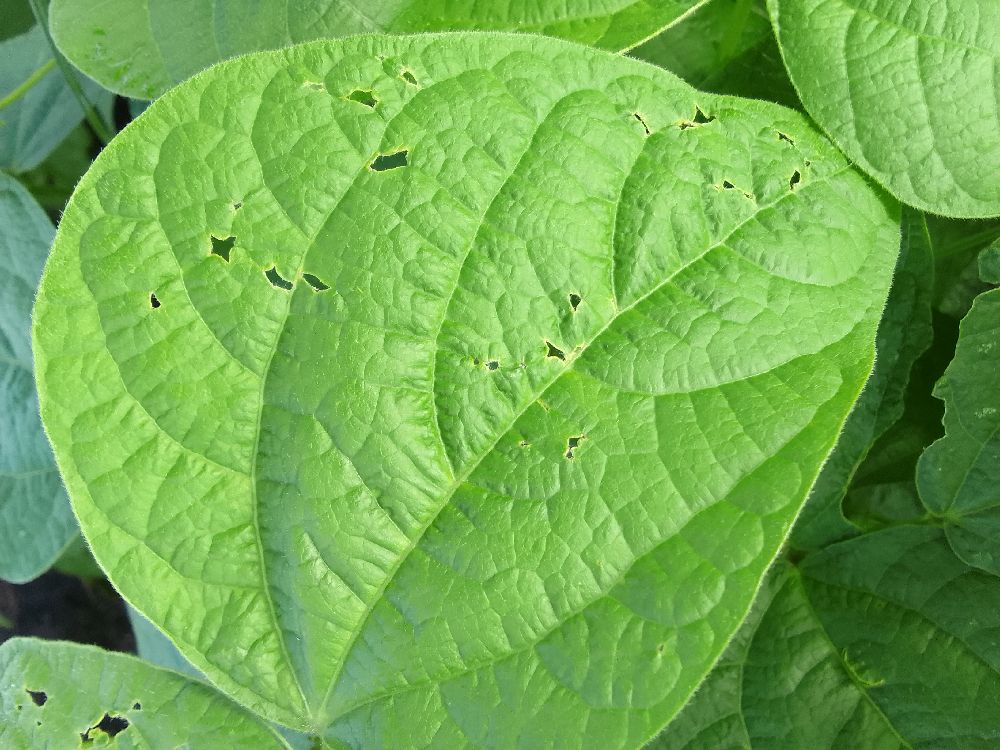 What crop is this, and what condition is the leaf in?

common bean, healthy
